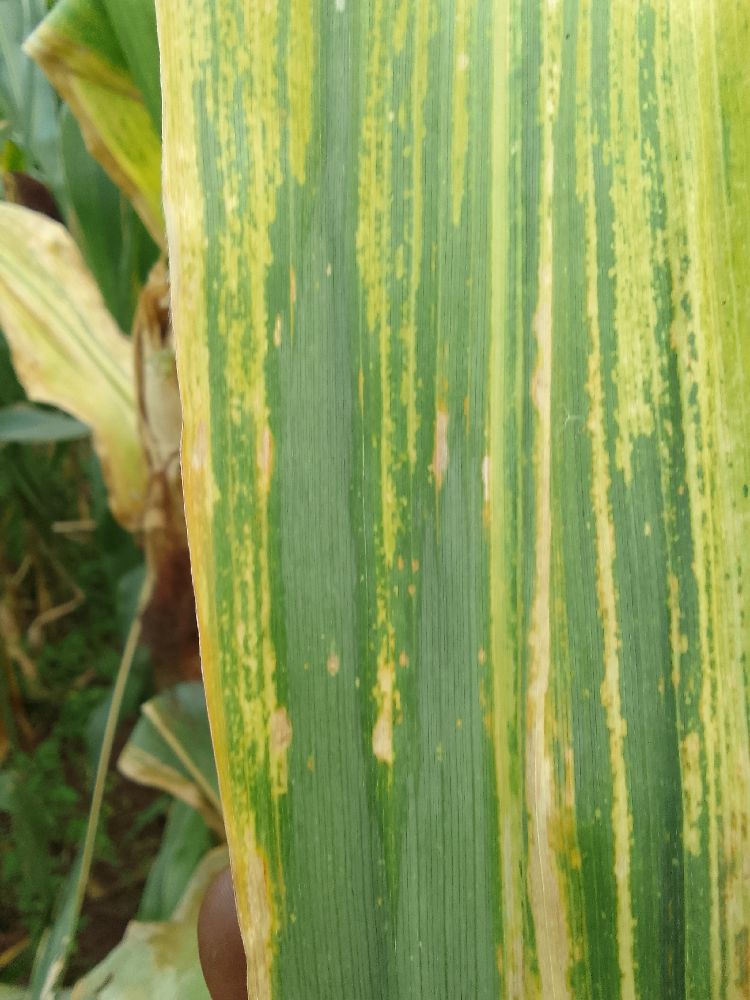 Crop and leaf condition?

maize, maize lethal necrosis
